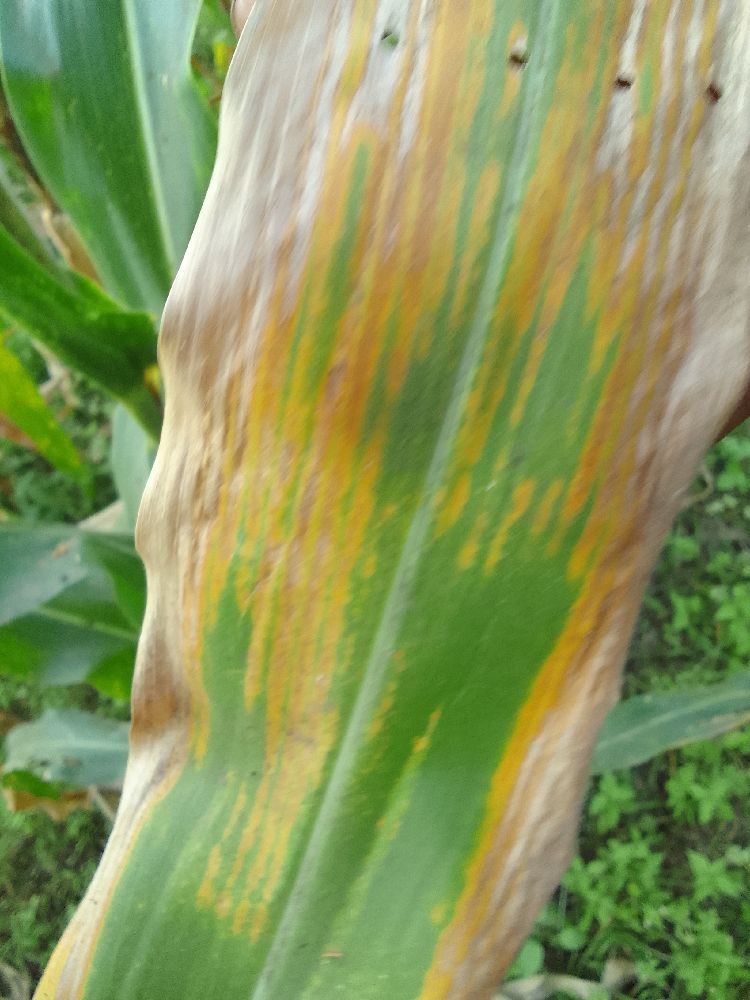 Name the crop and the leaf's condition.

maize, maize lethal necrosis
